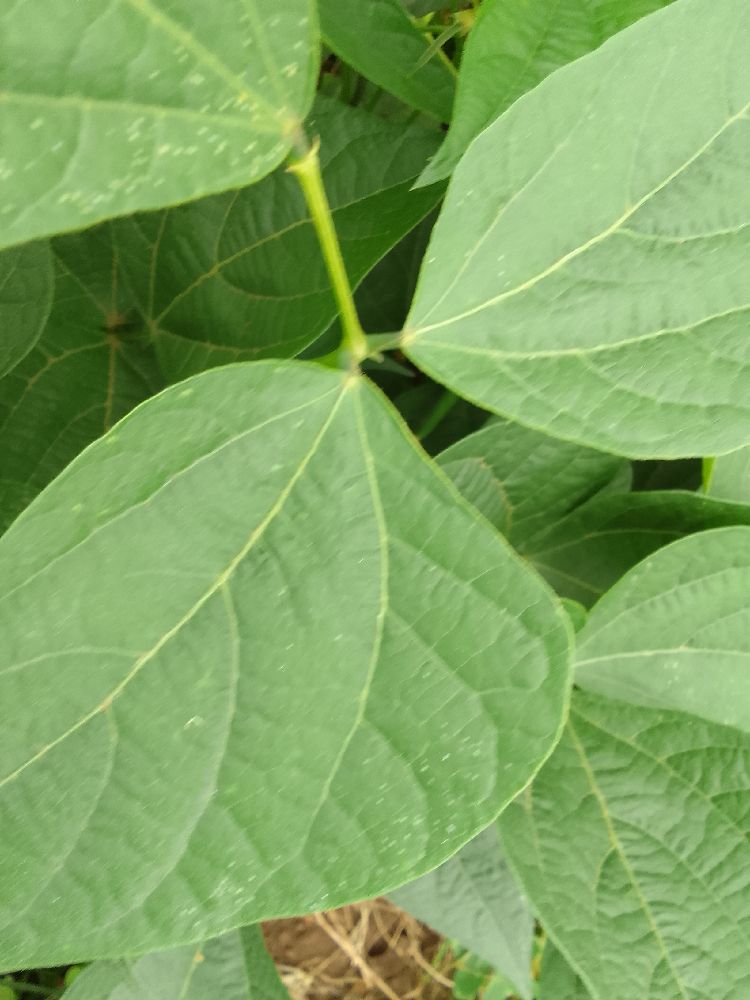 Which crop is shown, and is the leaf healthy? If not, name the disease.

common bean, healthy
